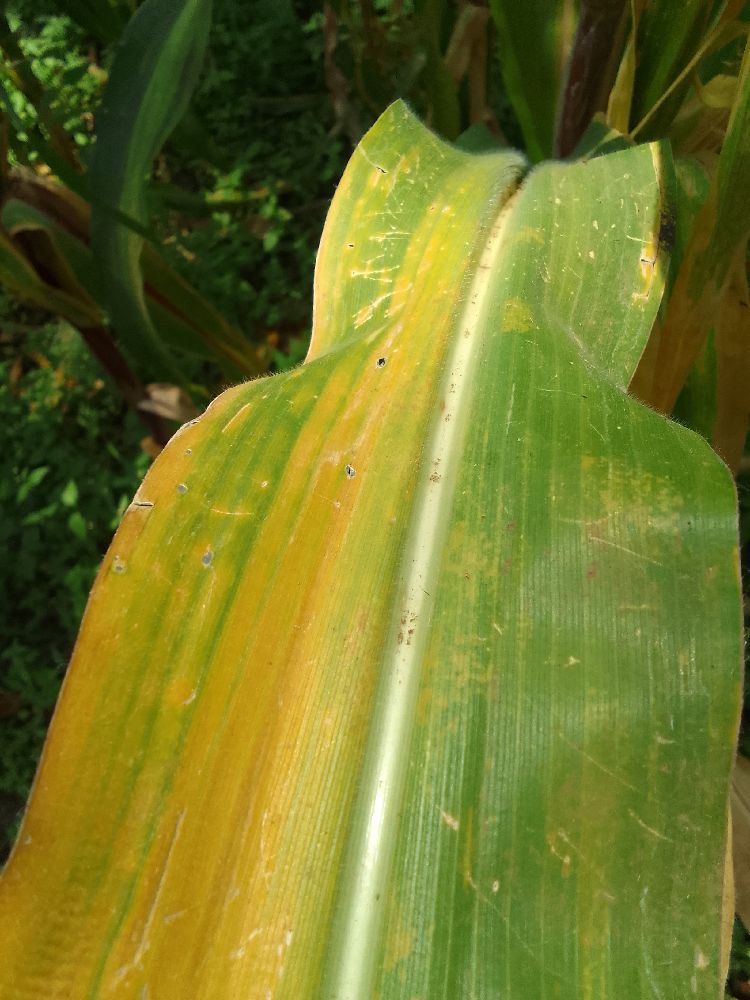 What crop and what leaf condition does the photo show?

maize, maize lethal necrosis
